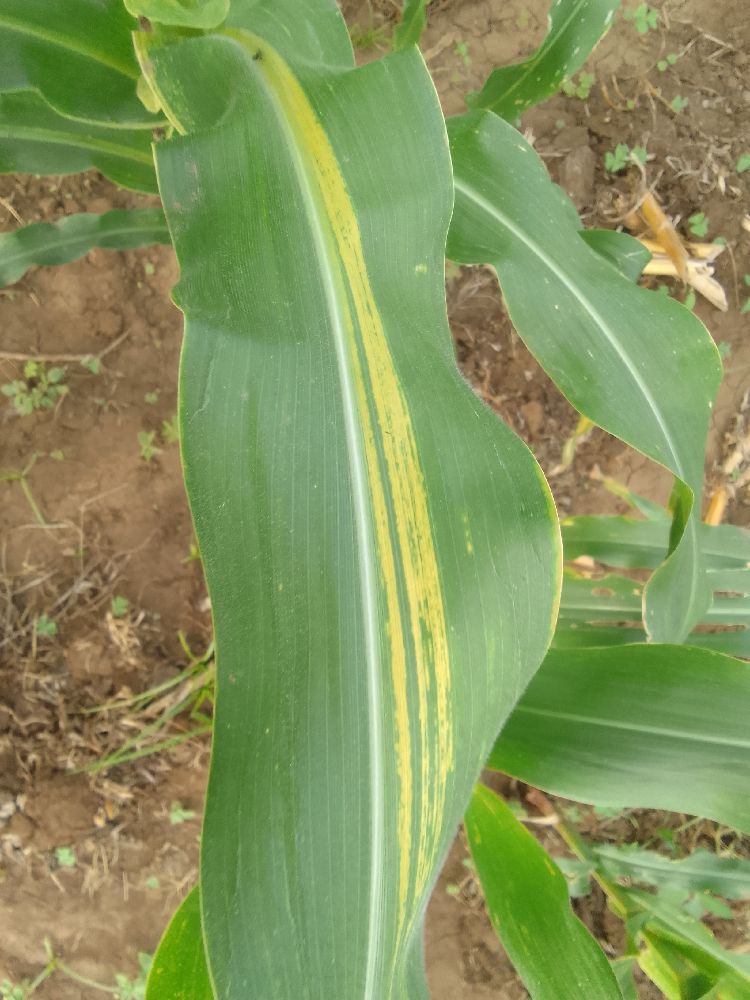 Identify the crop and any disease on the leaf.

maize, maize lethal necrosis
